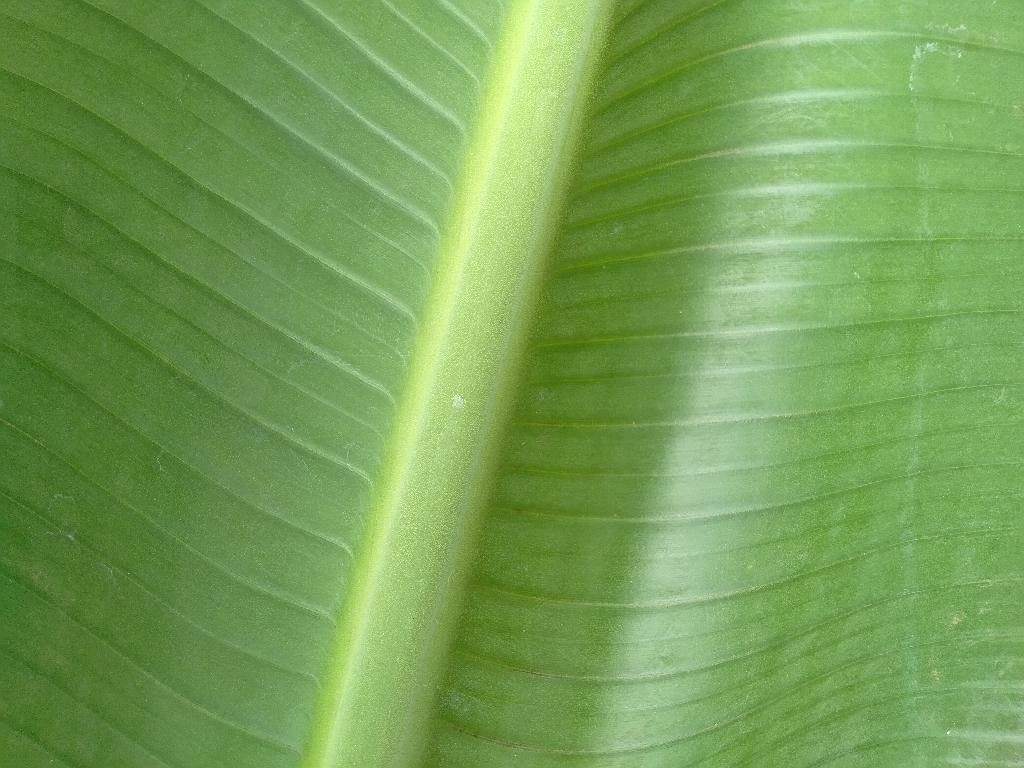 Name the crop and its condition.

banana, healthy
